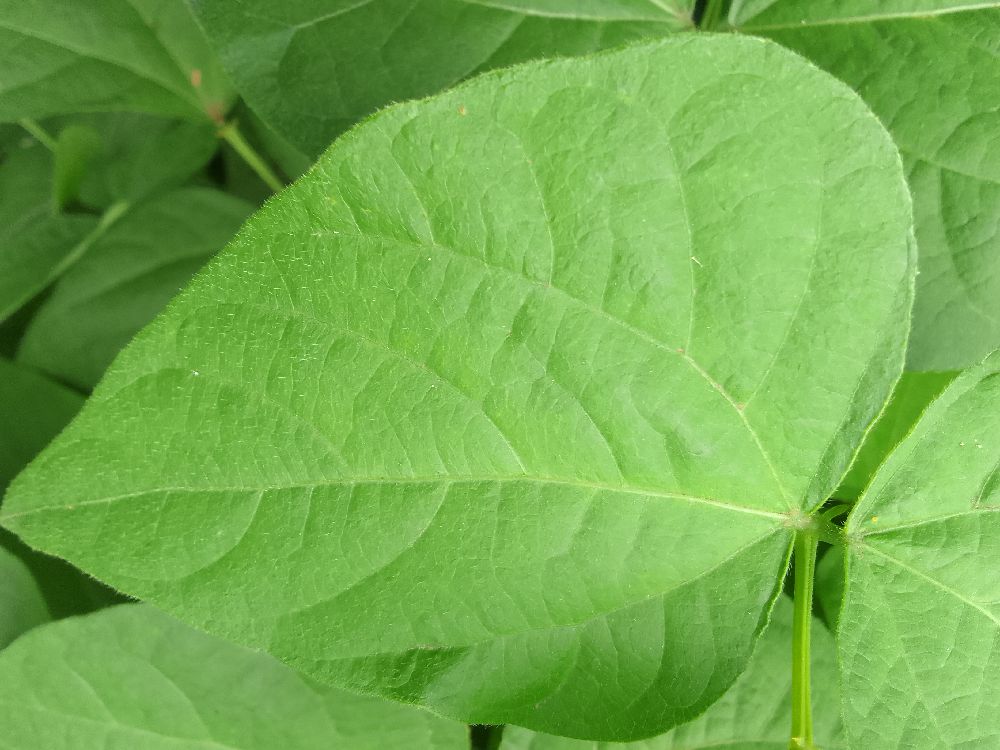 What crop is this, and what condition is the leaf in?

common bean, healthy
